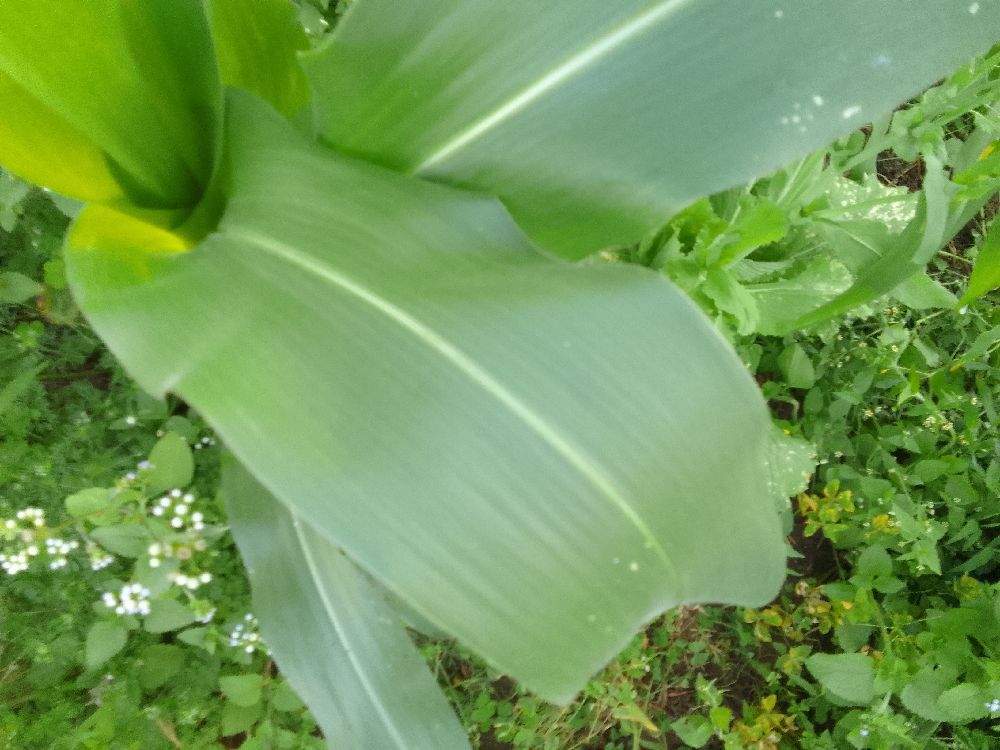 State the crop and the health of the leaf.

maize, healthy
